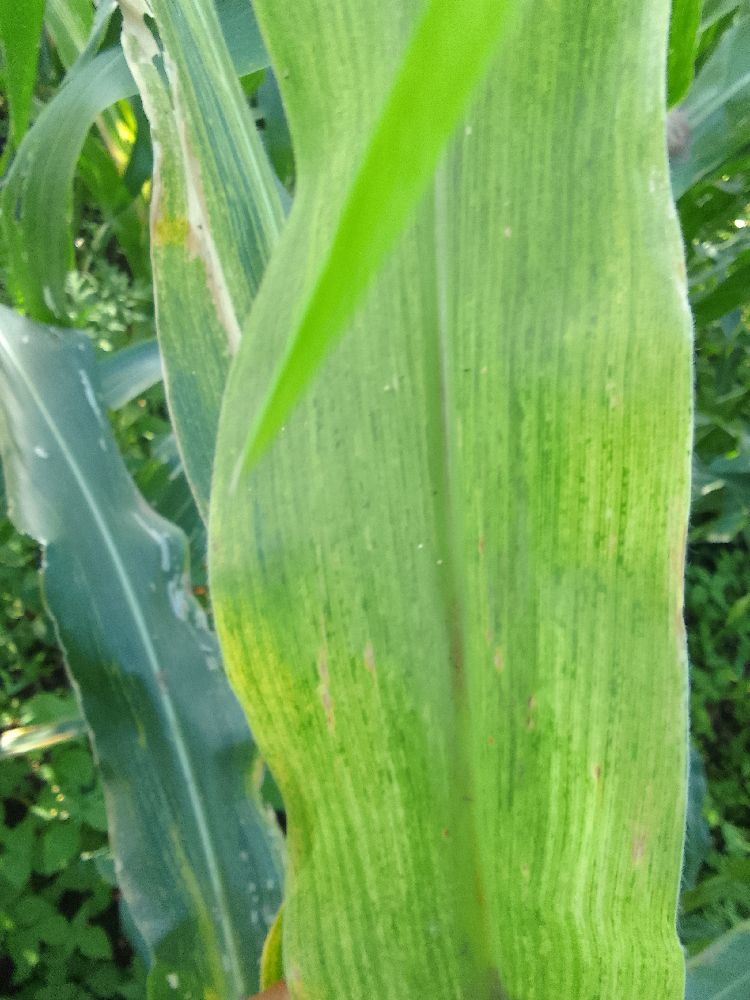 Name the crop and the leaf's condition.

maize, maize lethal necrosis
